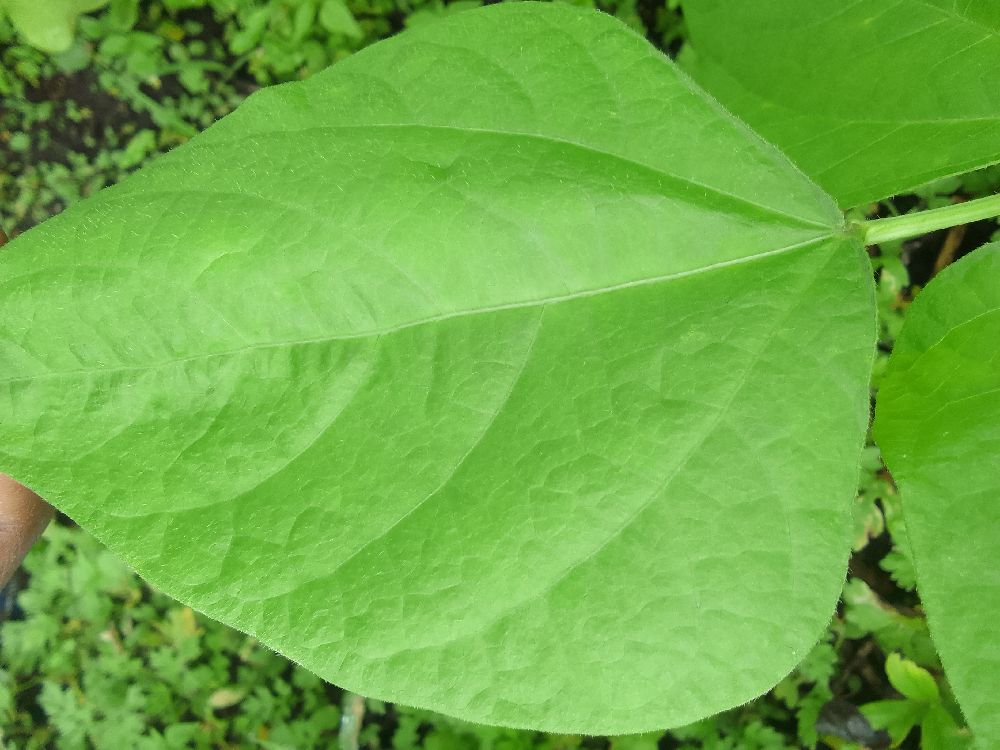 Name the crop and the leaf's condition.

common bean, healthy
